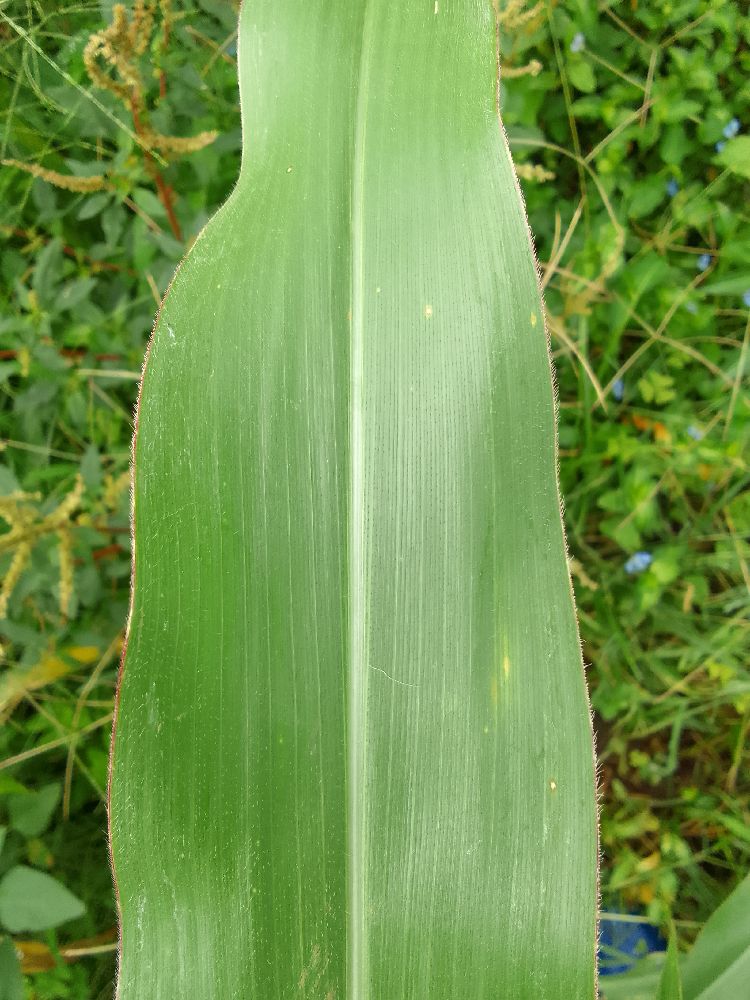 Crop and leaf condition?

maize, healthy
